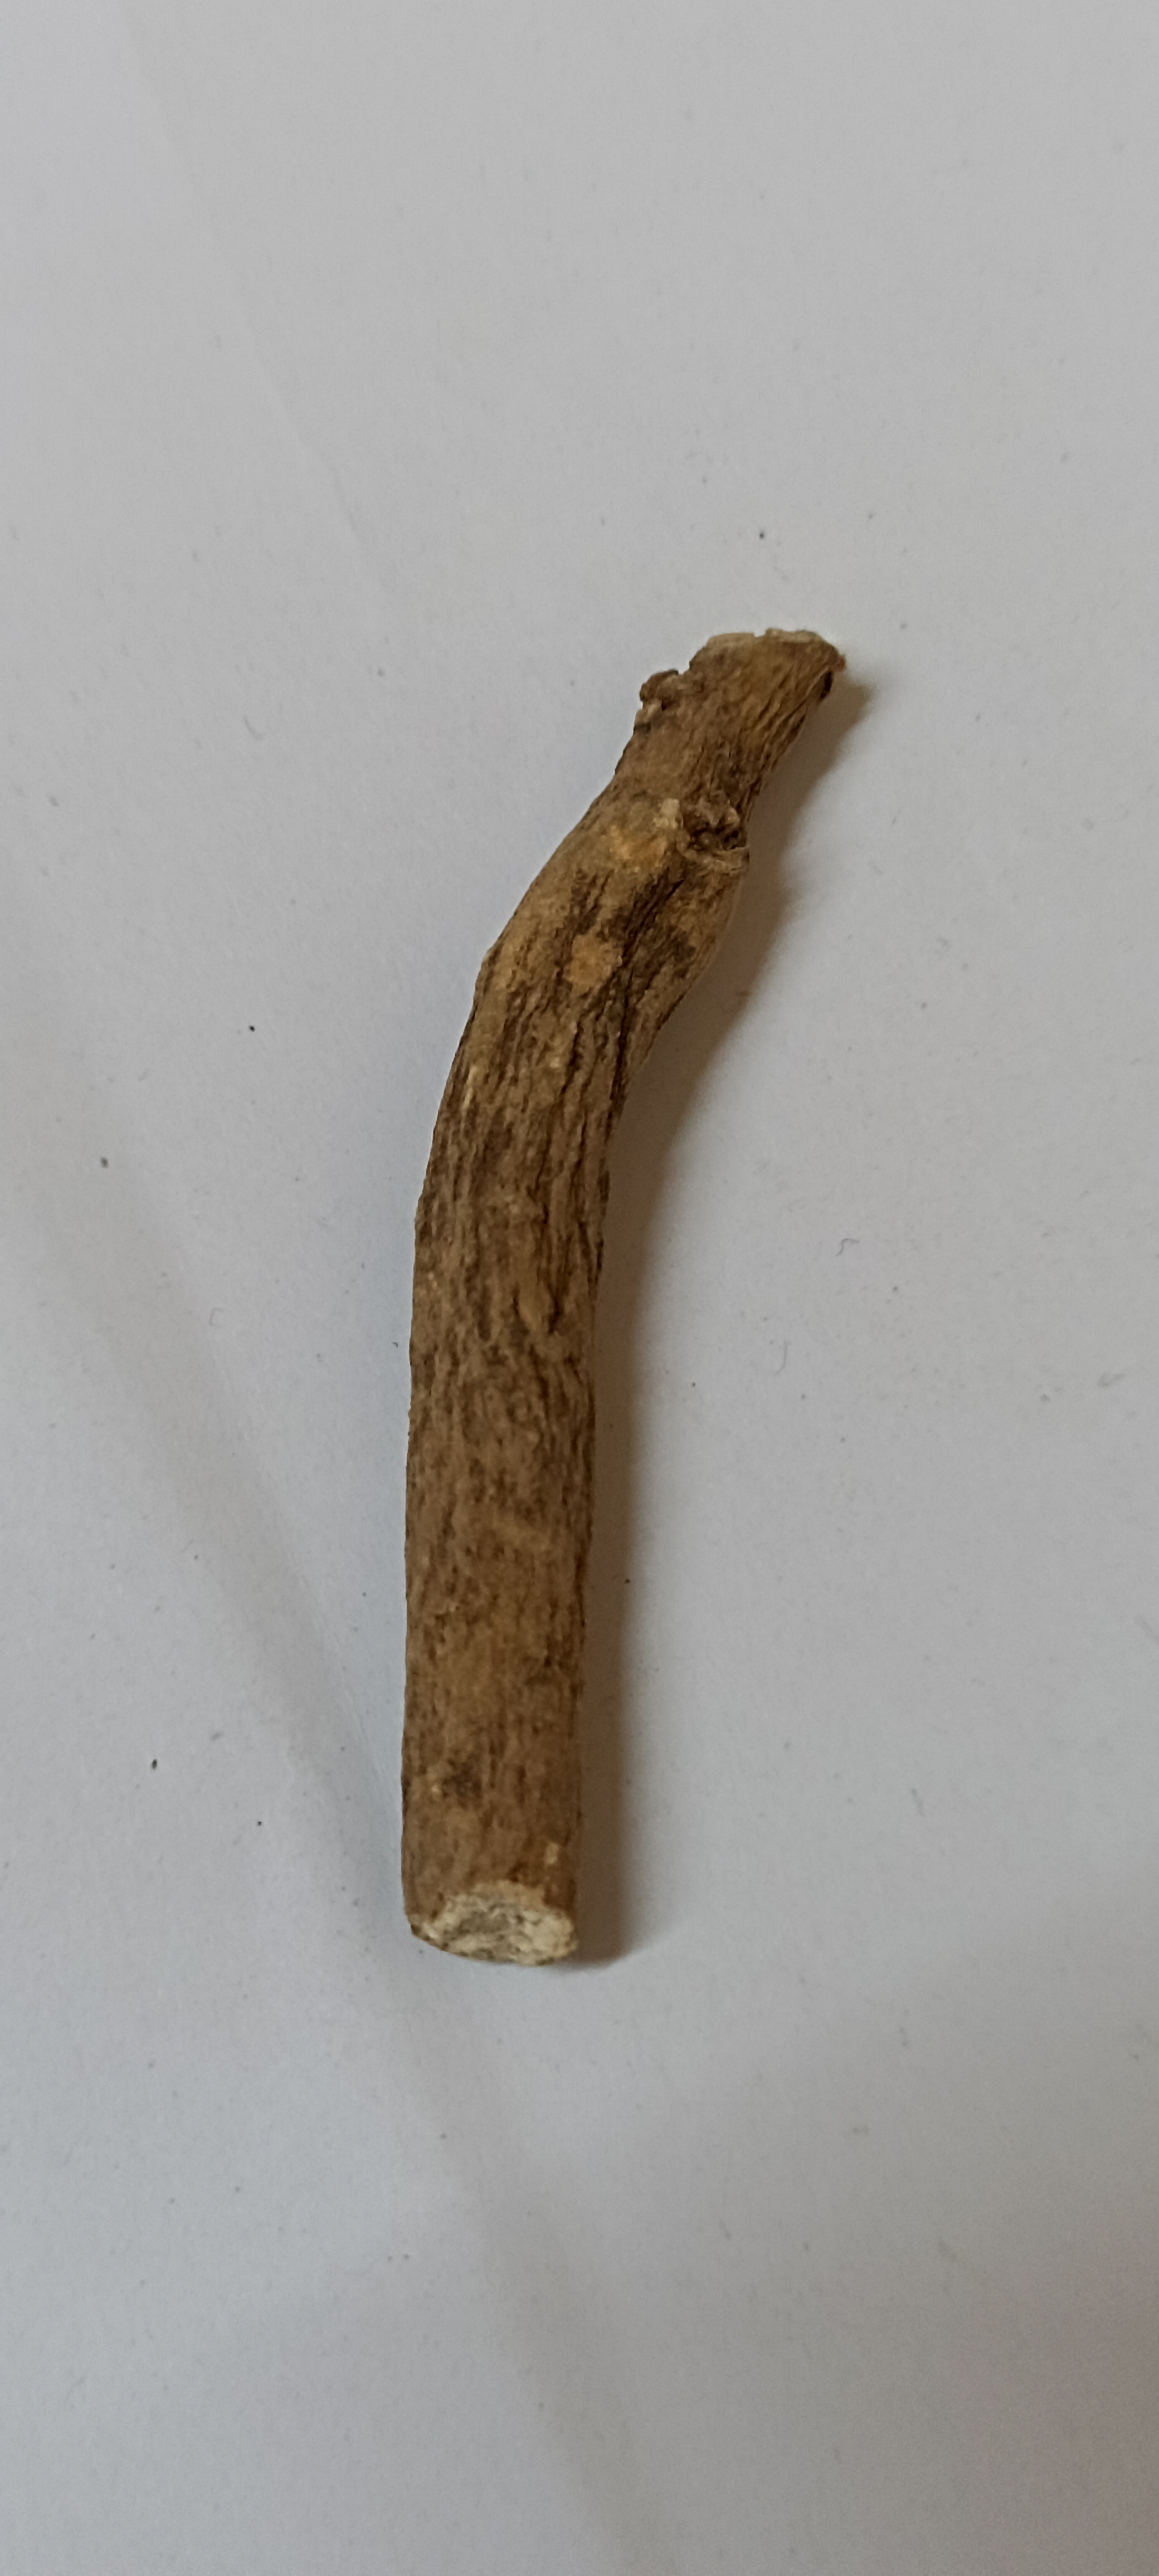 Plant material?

ashwagandha
